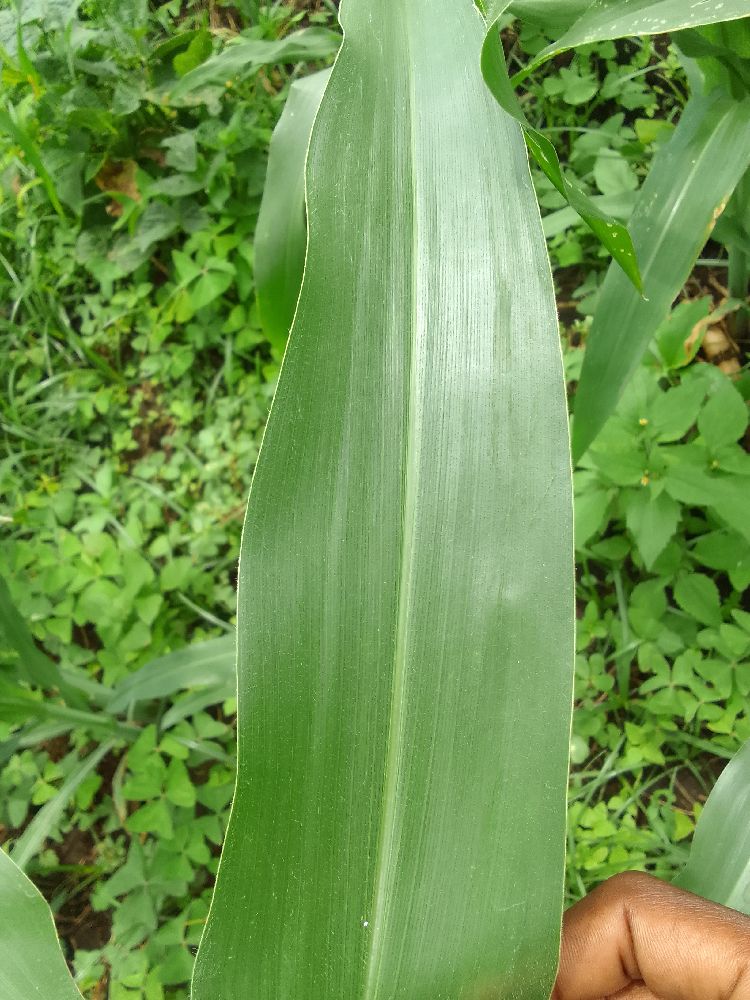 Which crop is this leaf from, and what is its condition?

maize, healthy
